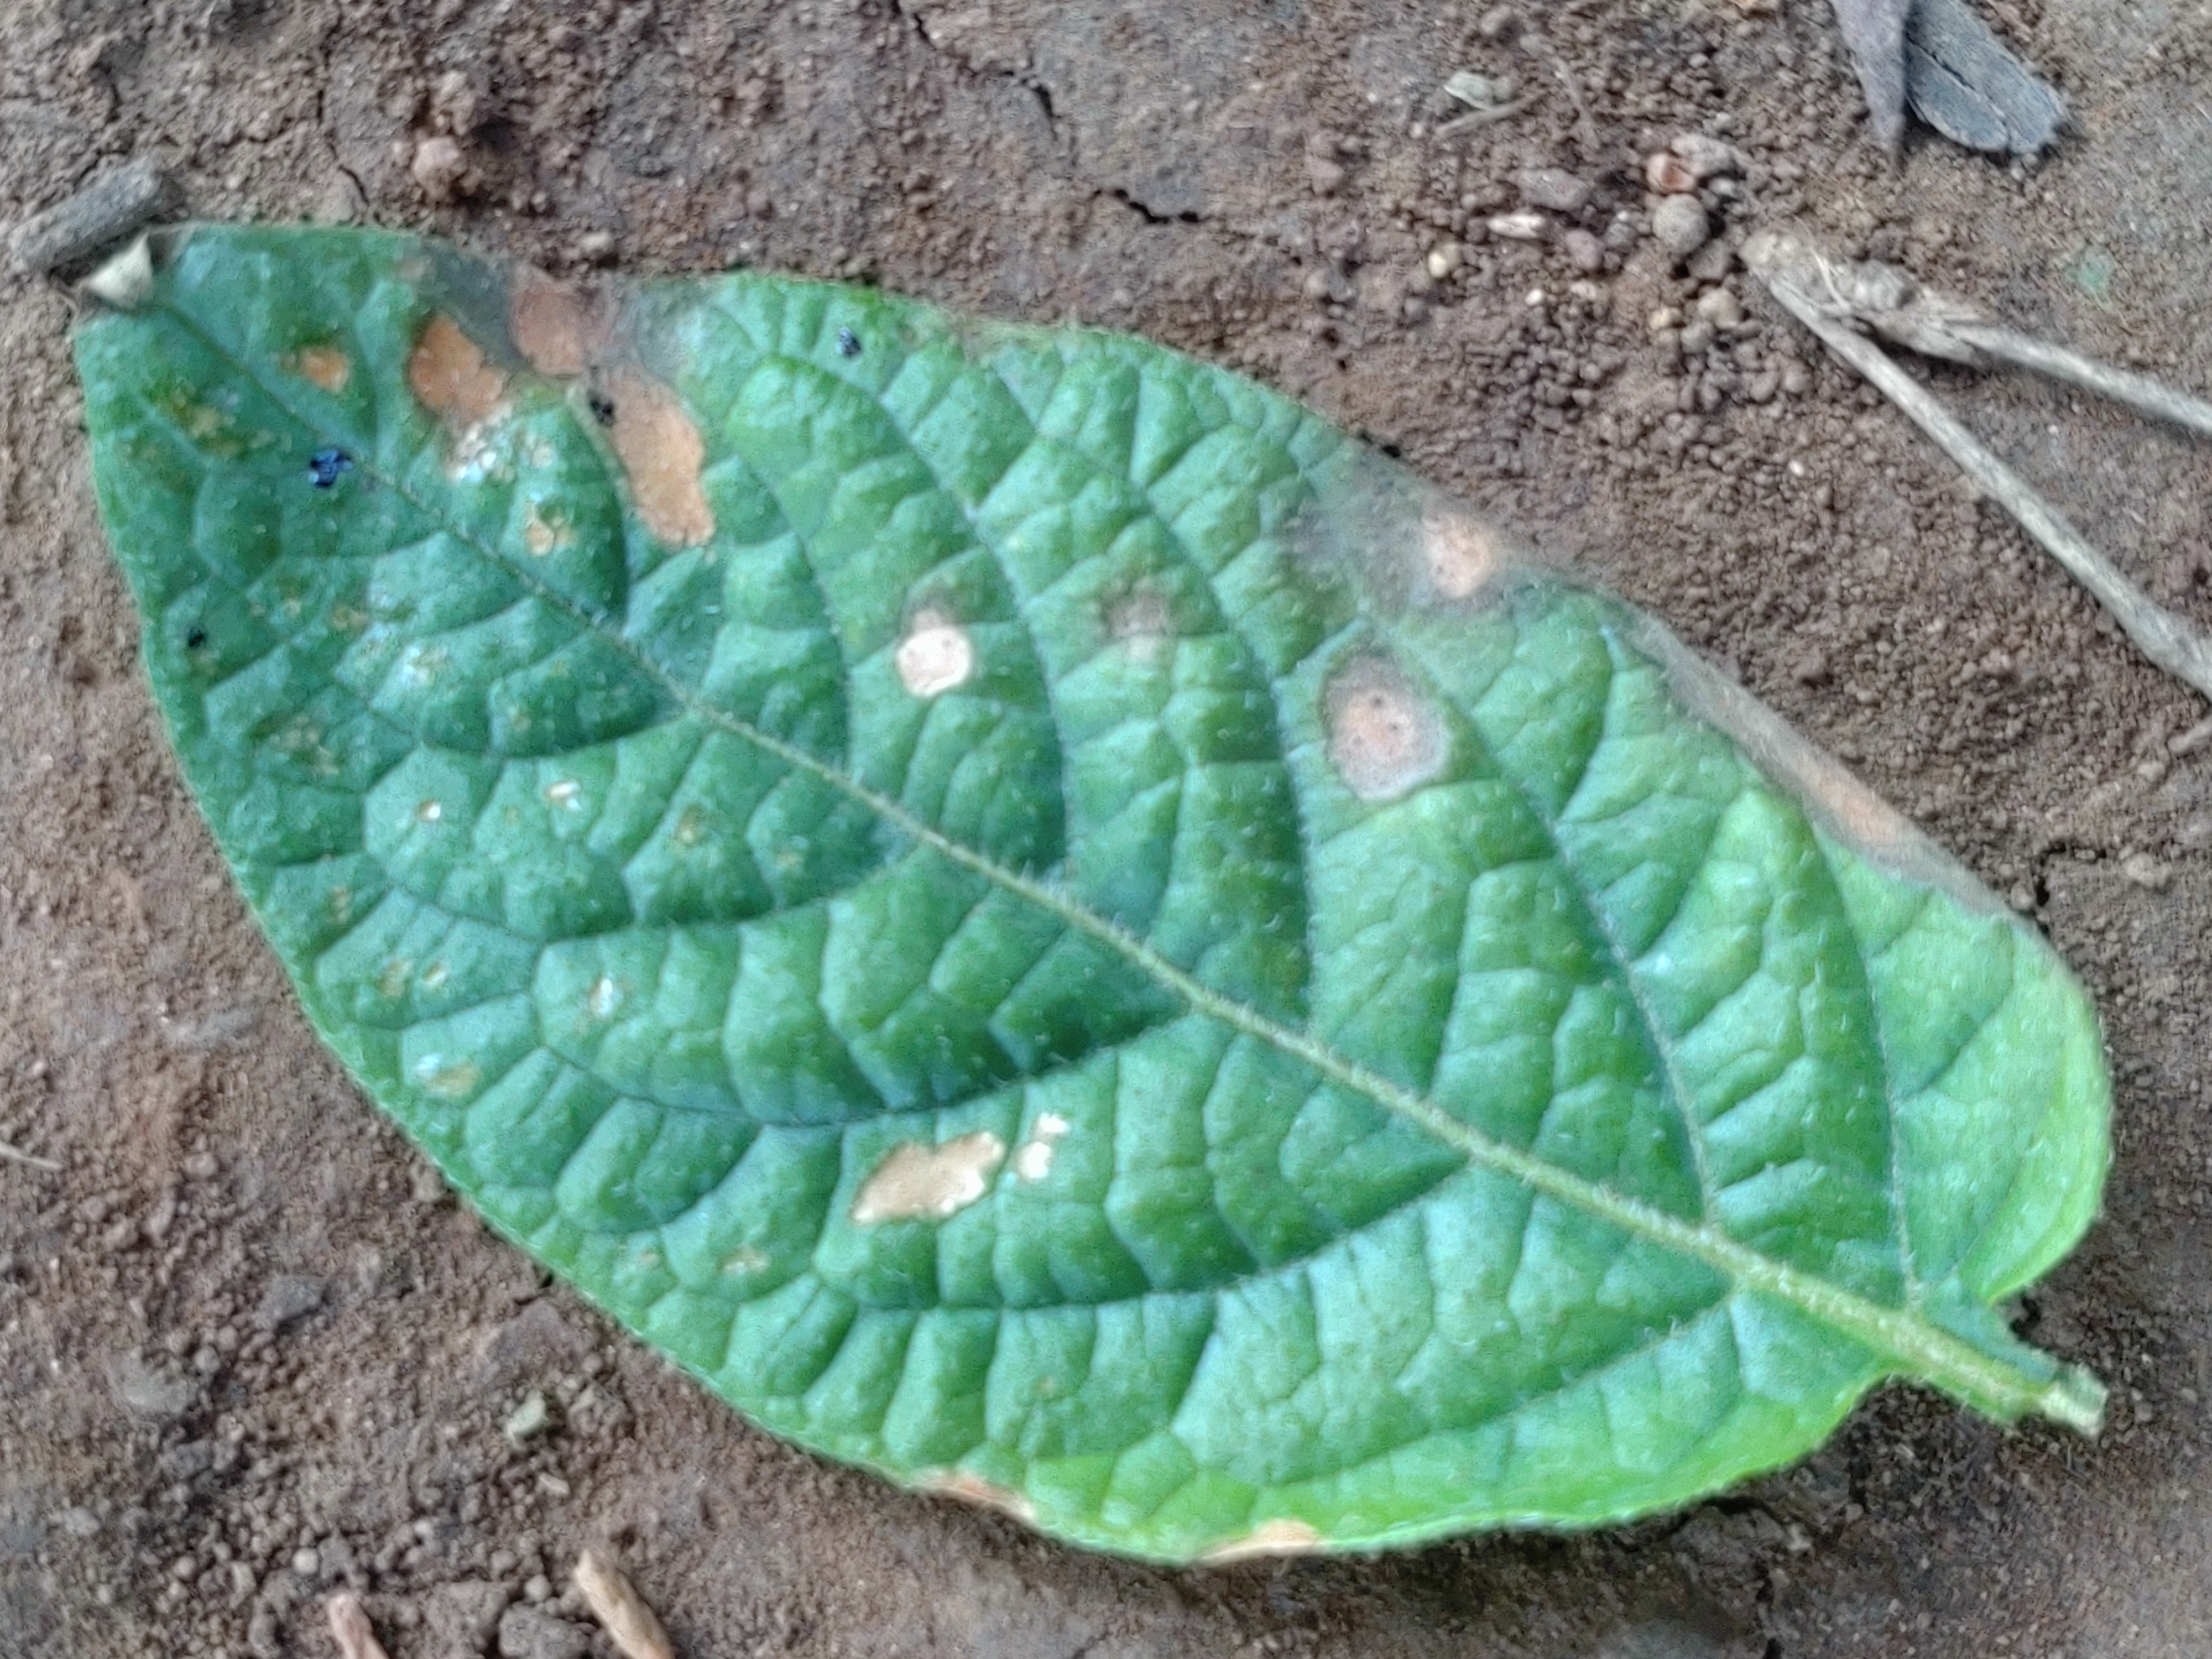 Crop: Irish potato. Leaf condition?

early blight
